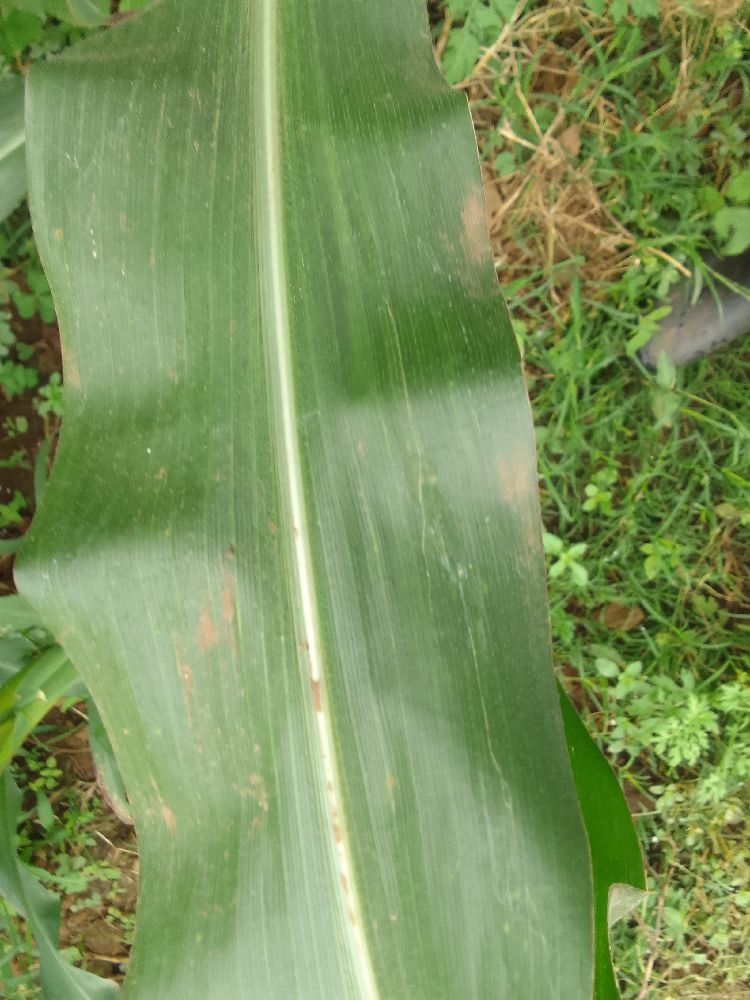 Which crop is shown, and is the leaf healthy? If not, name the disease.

maize, healthy
